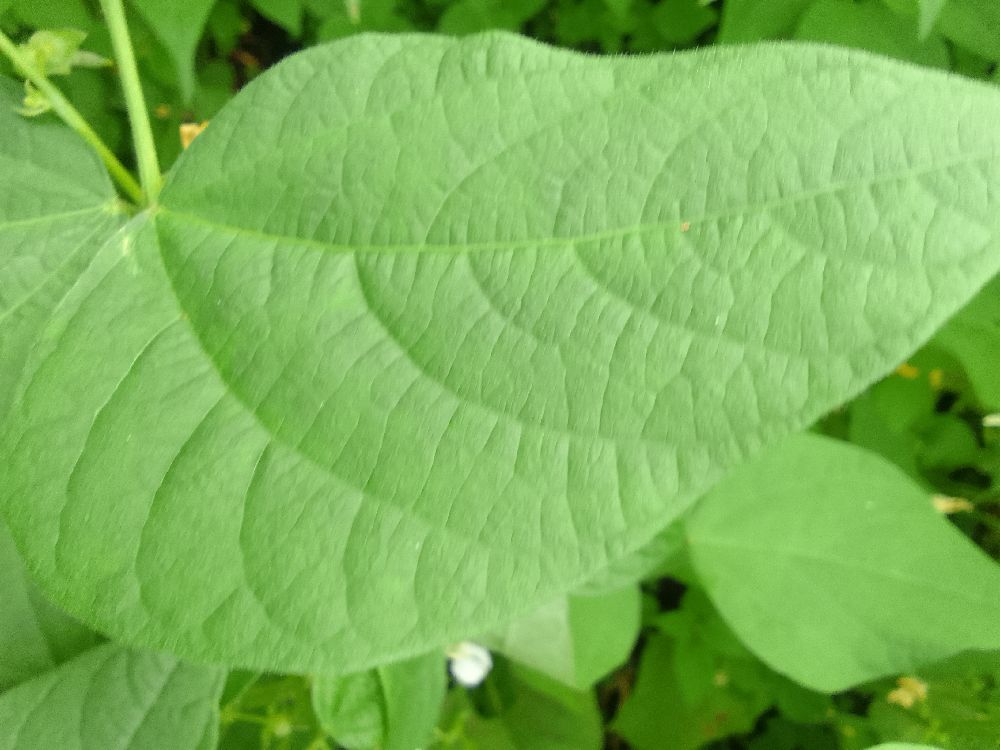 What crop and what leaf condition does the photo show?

common bean, healthy
